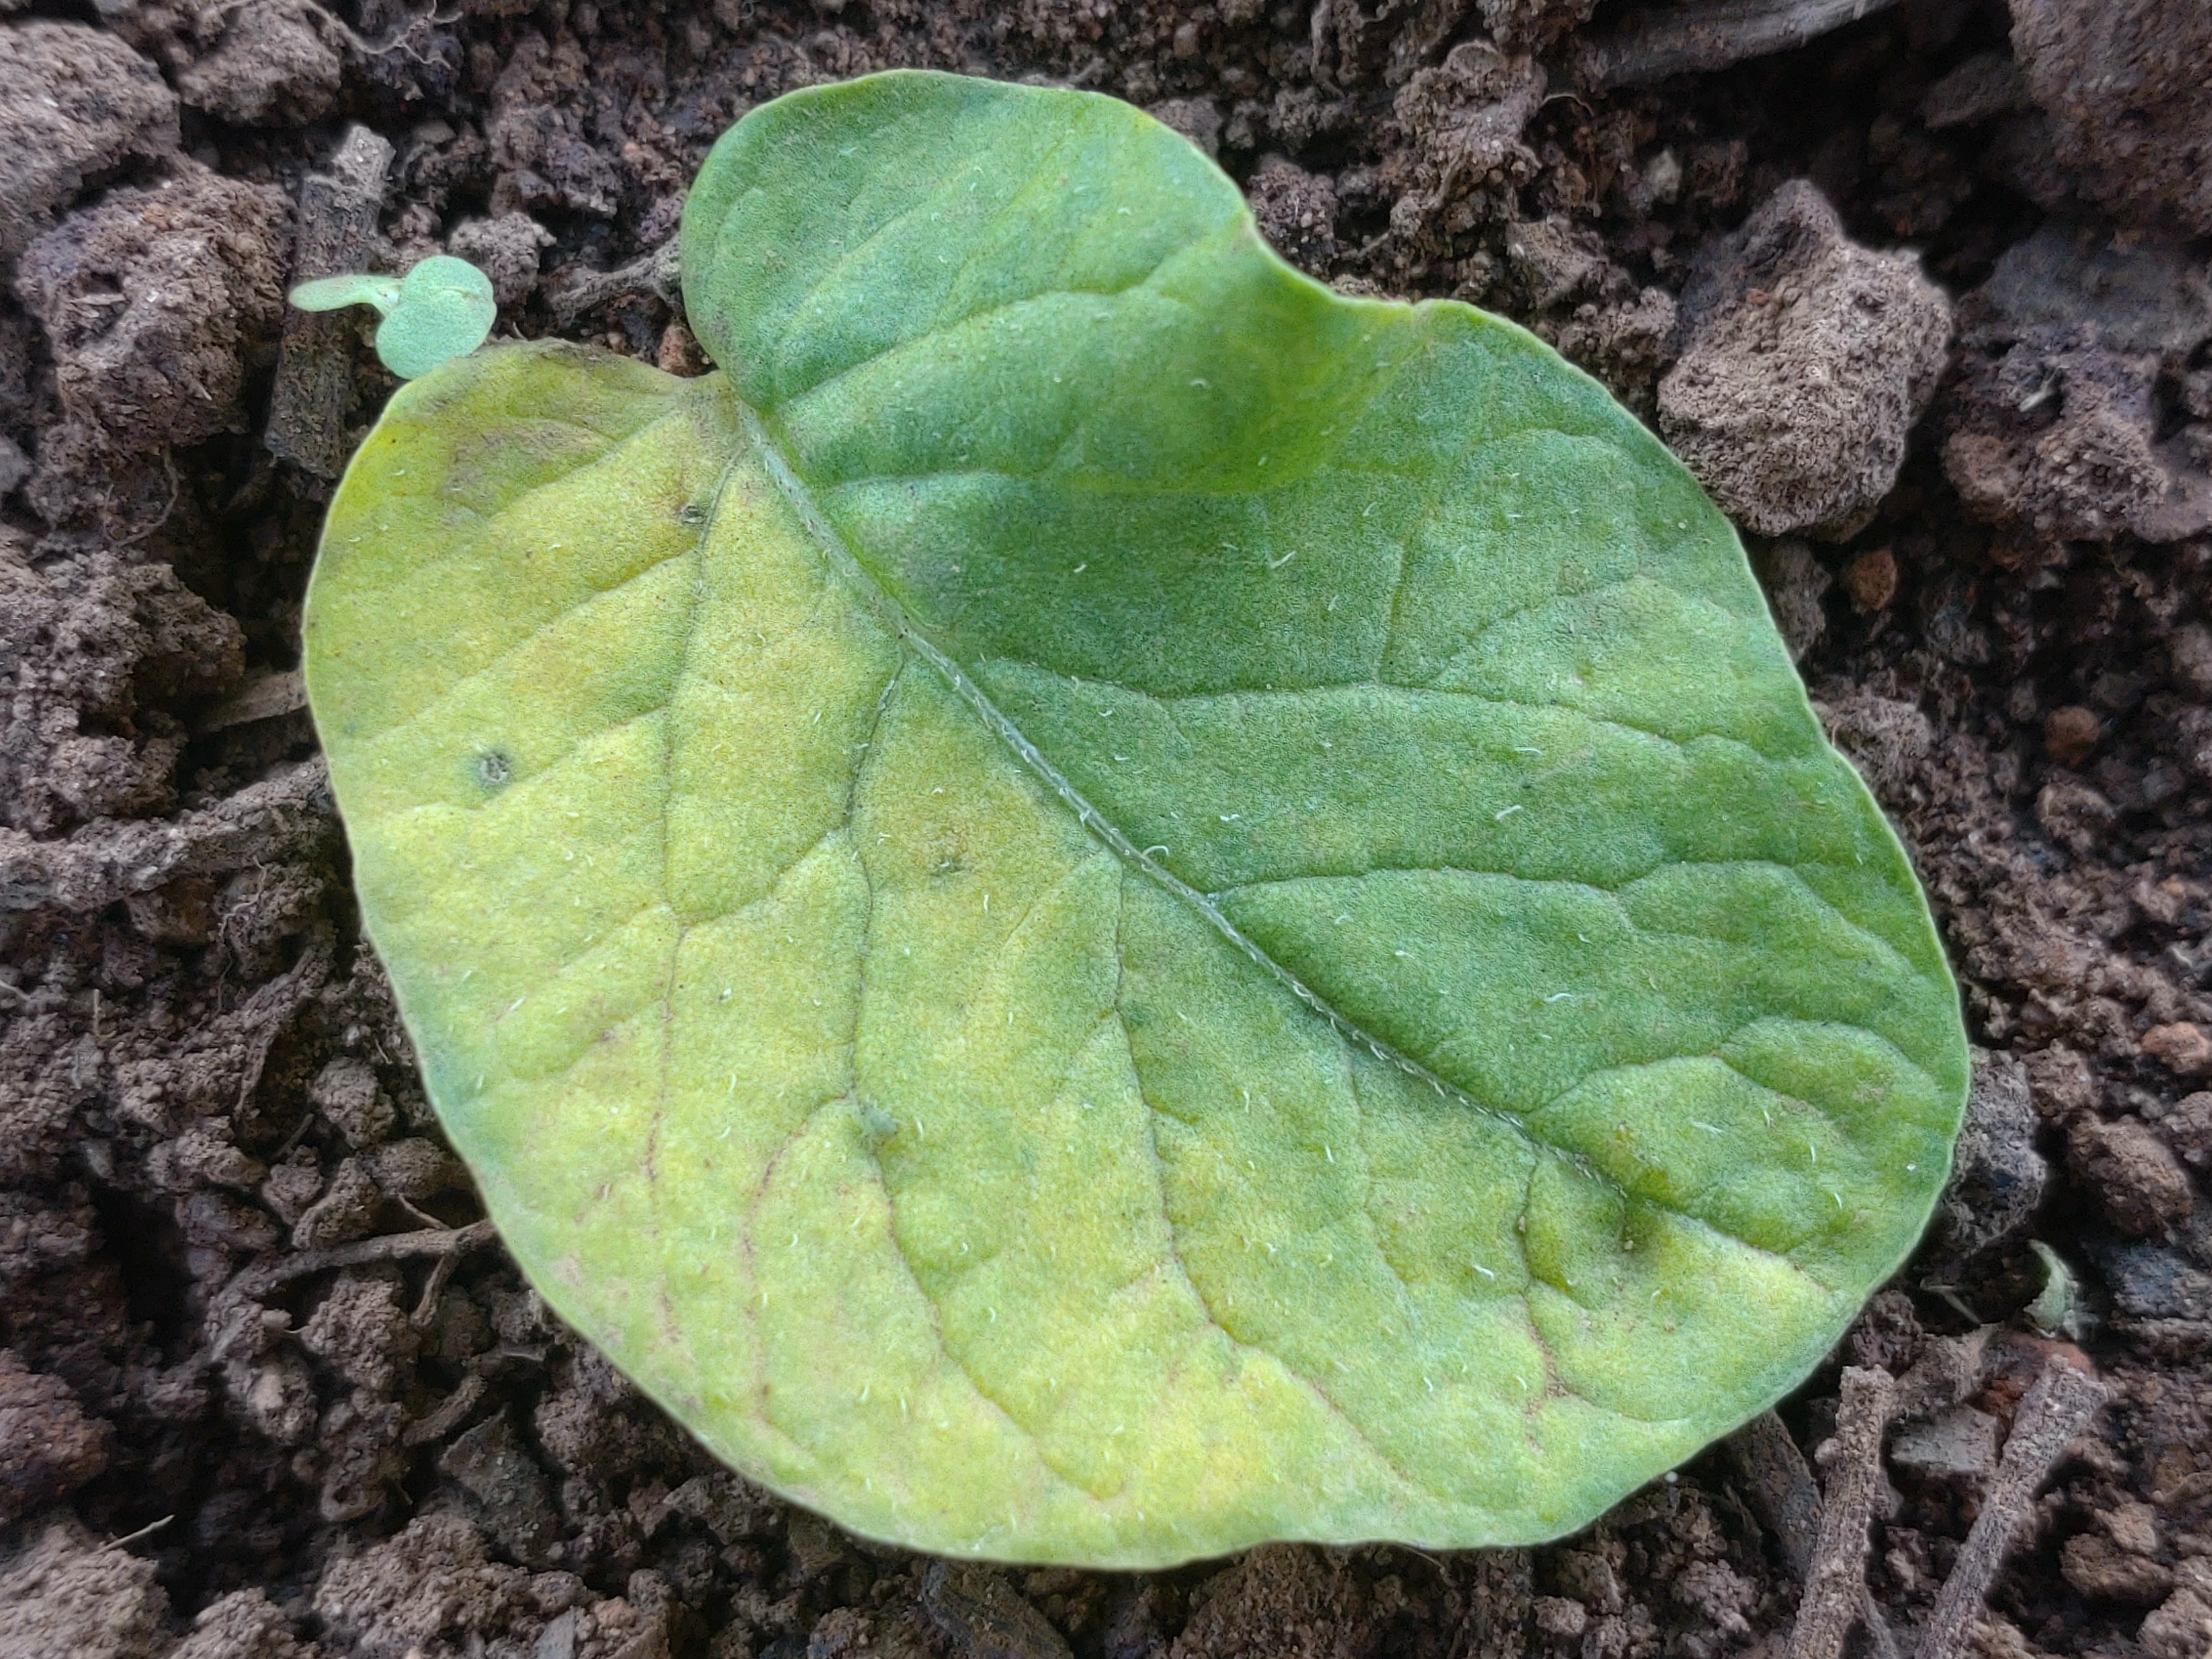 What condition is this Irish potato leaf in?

late blight
